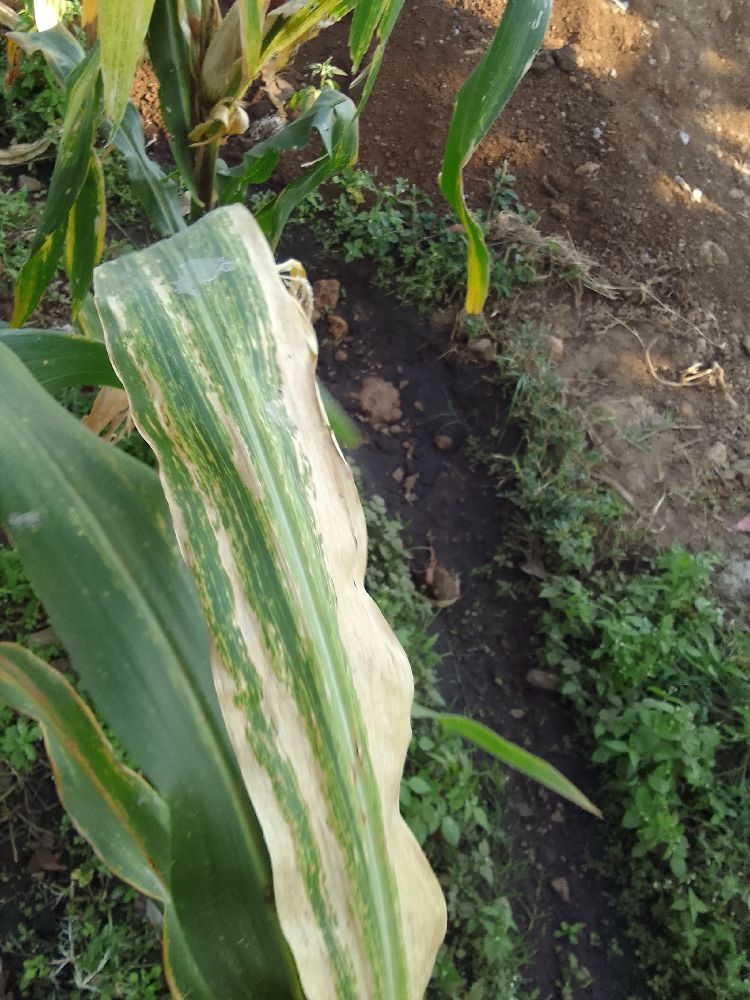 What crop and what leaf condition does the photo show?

maize, maize lethal necrosis
